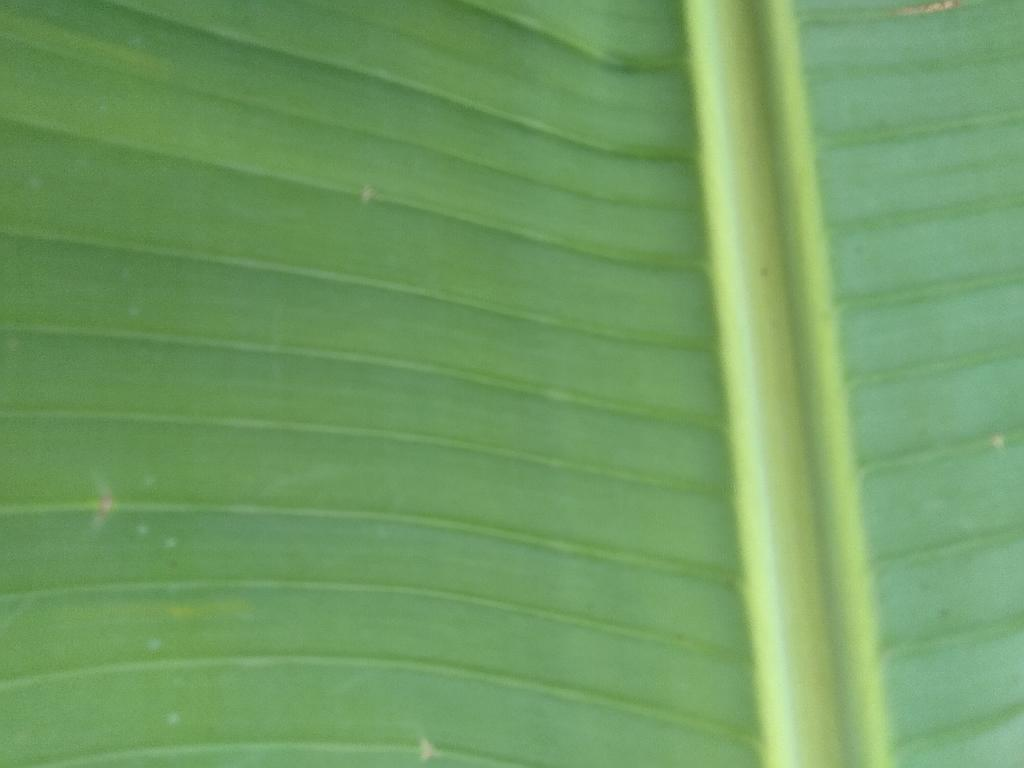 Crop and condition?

banana, healthy
